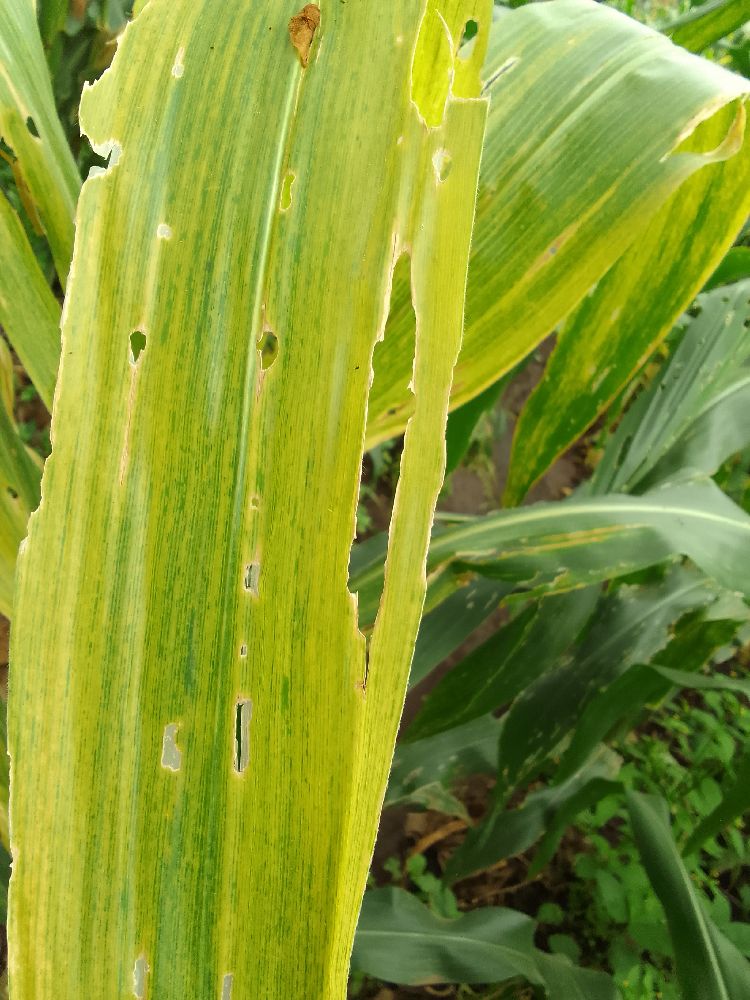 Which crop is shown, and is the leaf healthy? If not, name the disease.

maize, maize lethal necrosis
